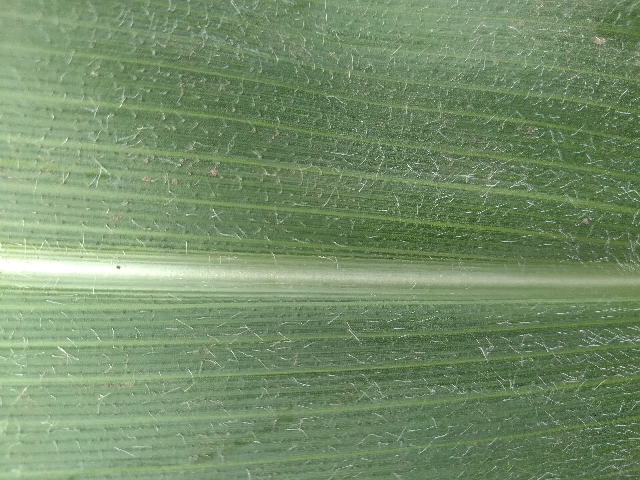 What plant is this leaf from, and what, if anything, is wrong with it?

maize, healthy
